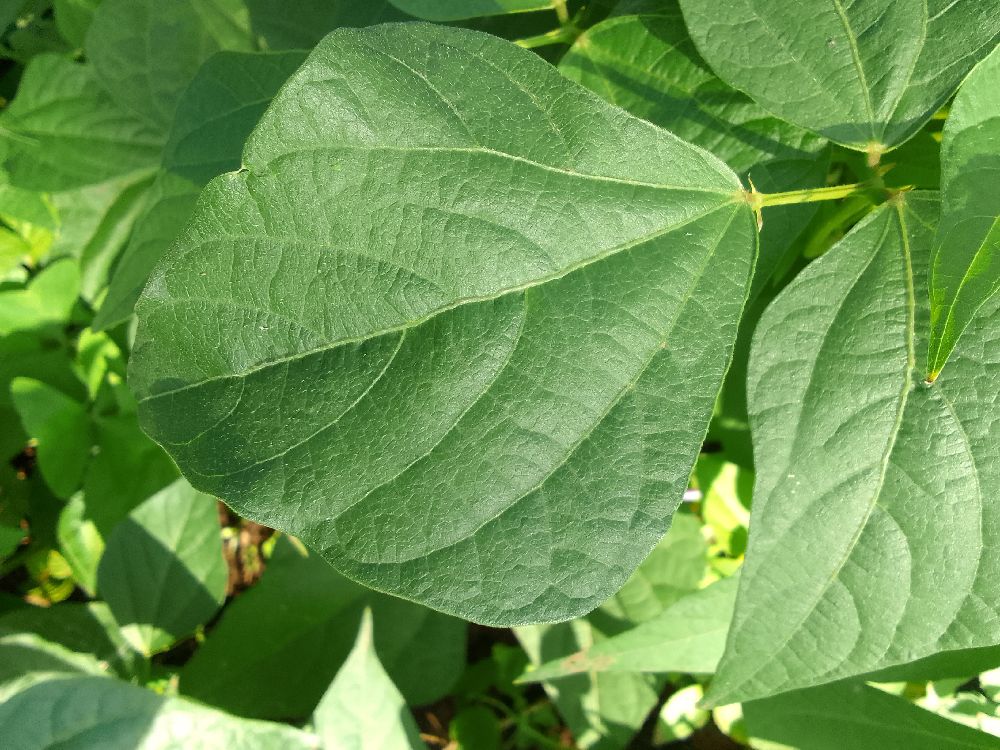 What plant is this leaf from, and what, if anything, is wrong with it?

common bean, healthy
